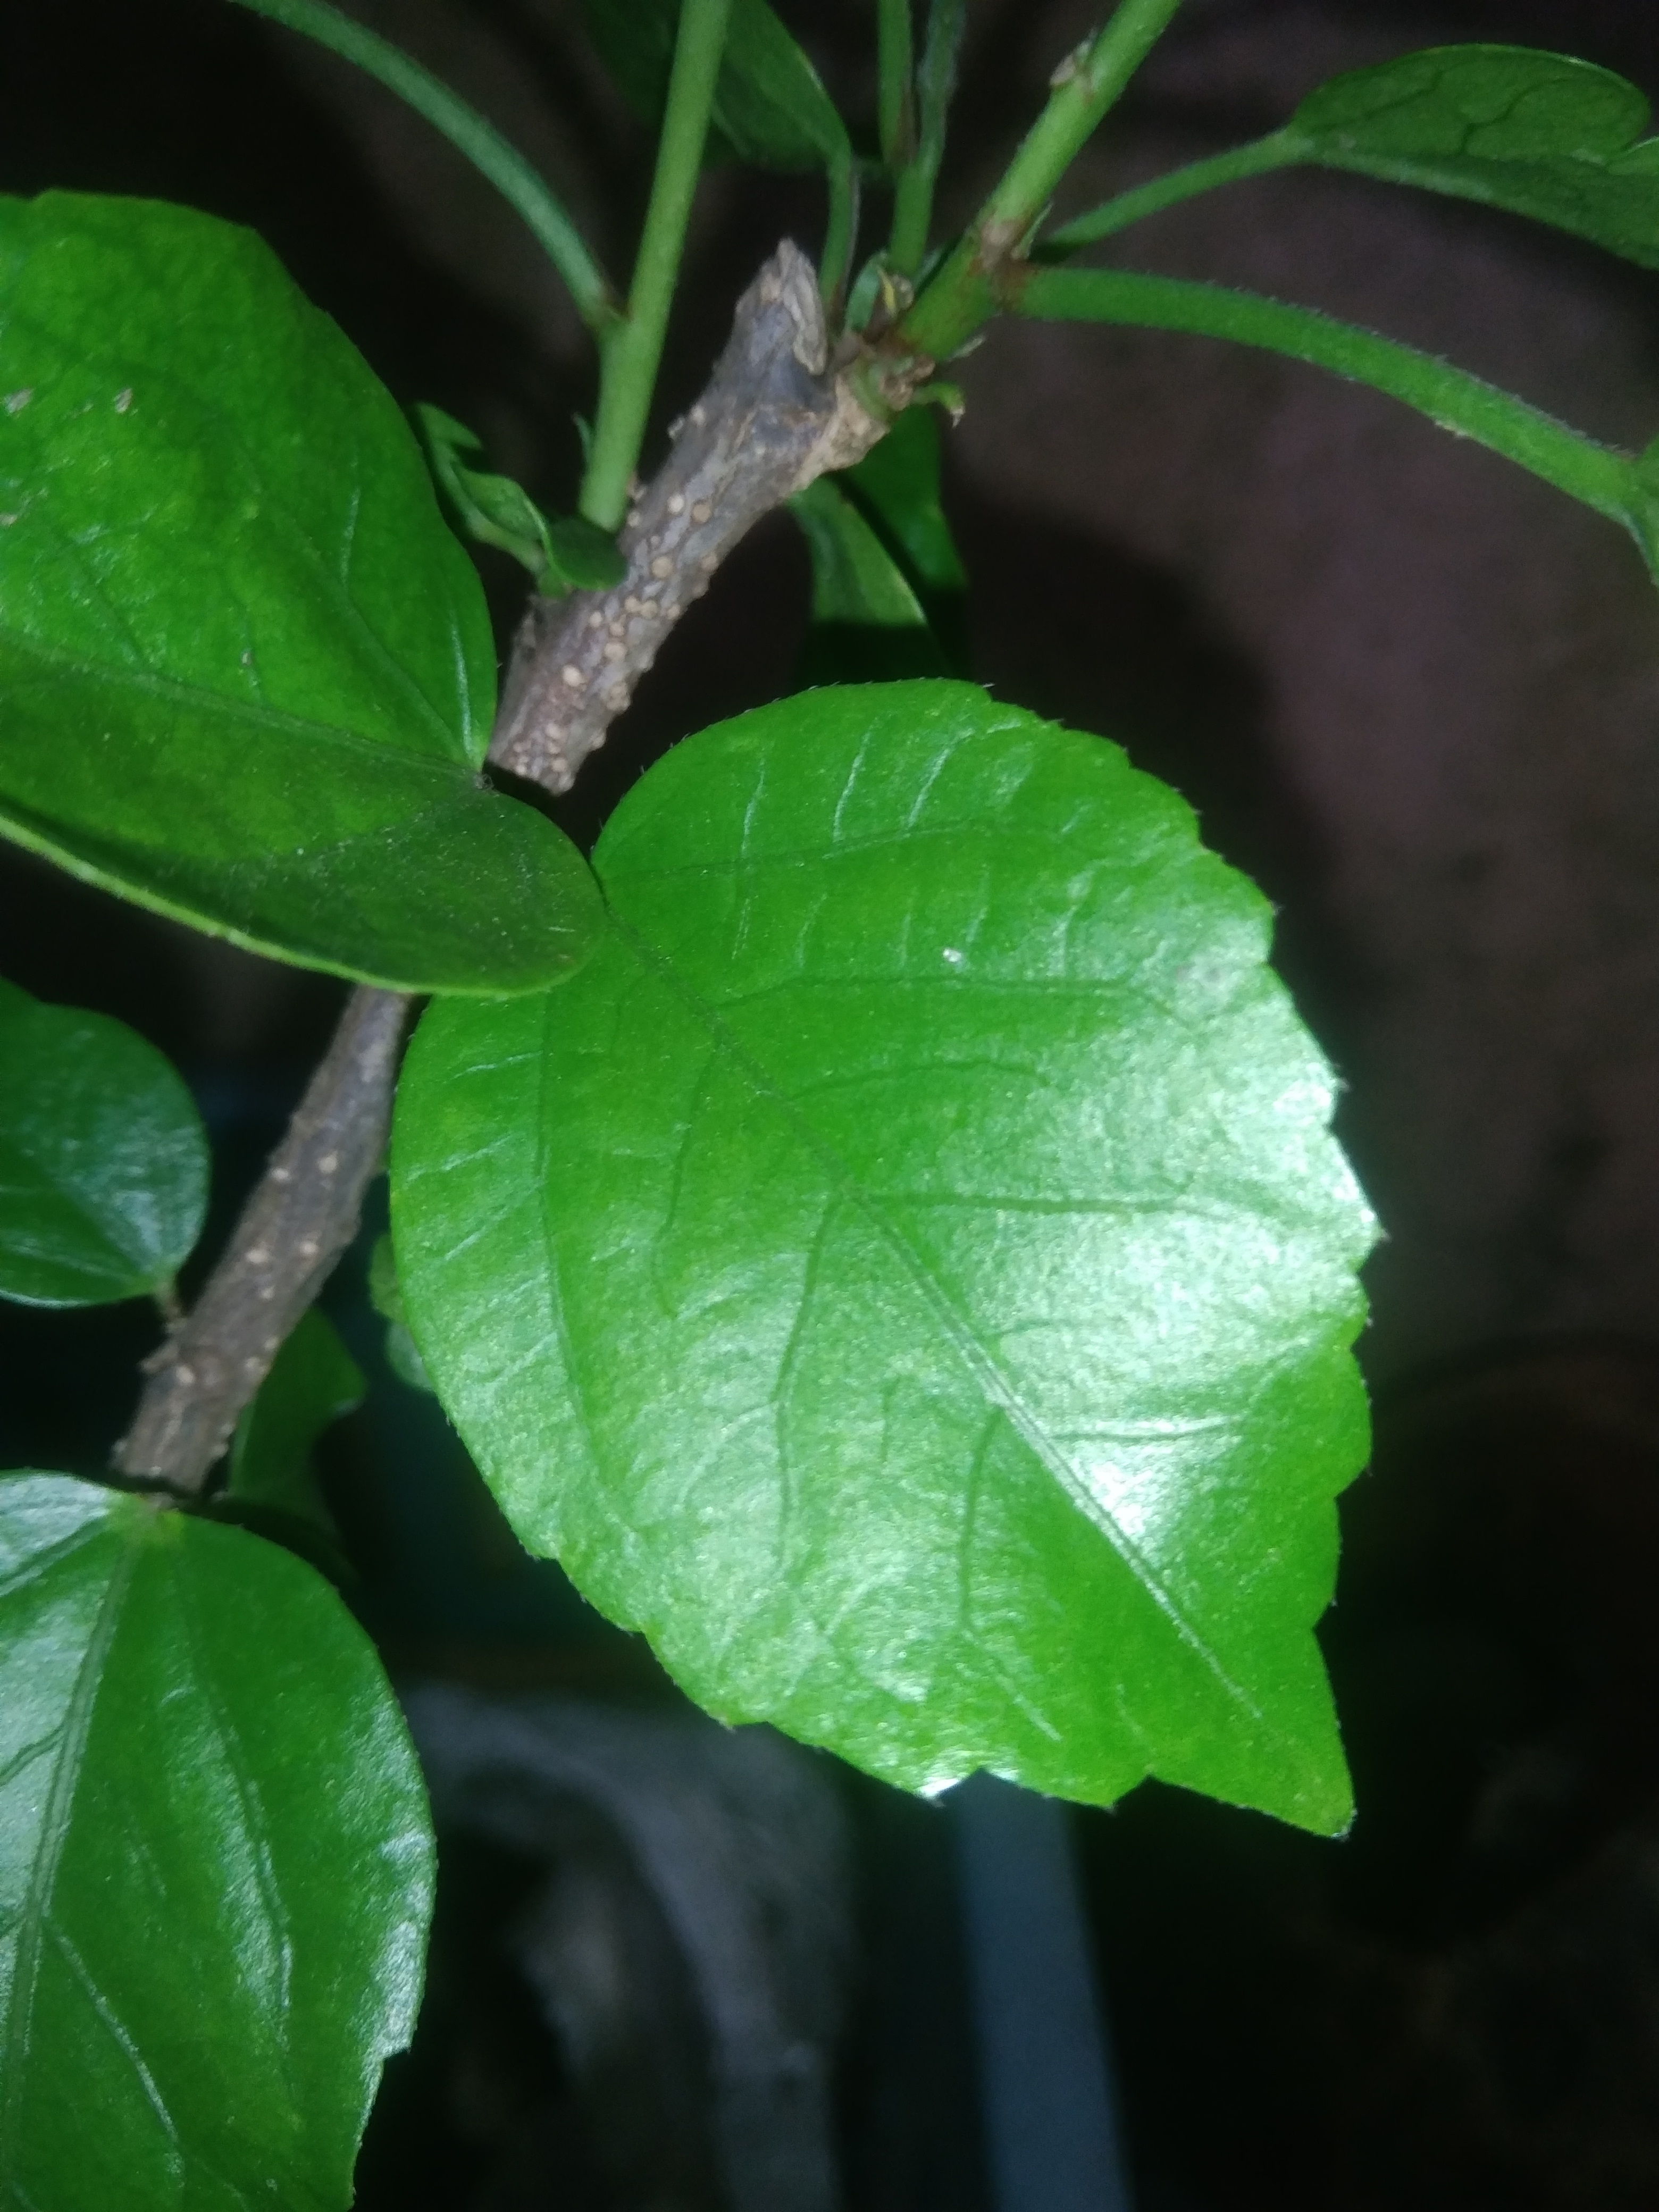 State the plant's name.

hibiscus
